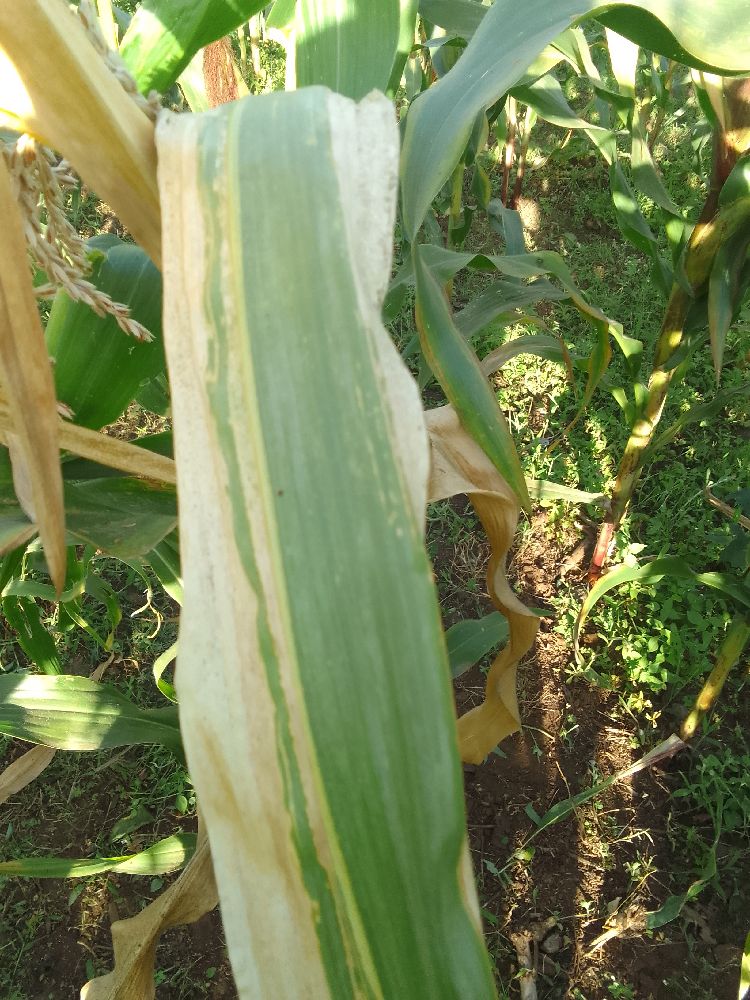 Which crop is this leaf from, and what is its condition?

maize, maize lethal necrosis
